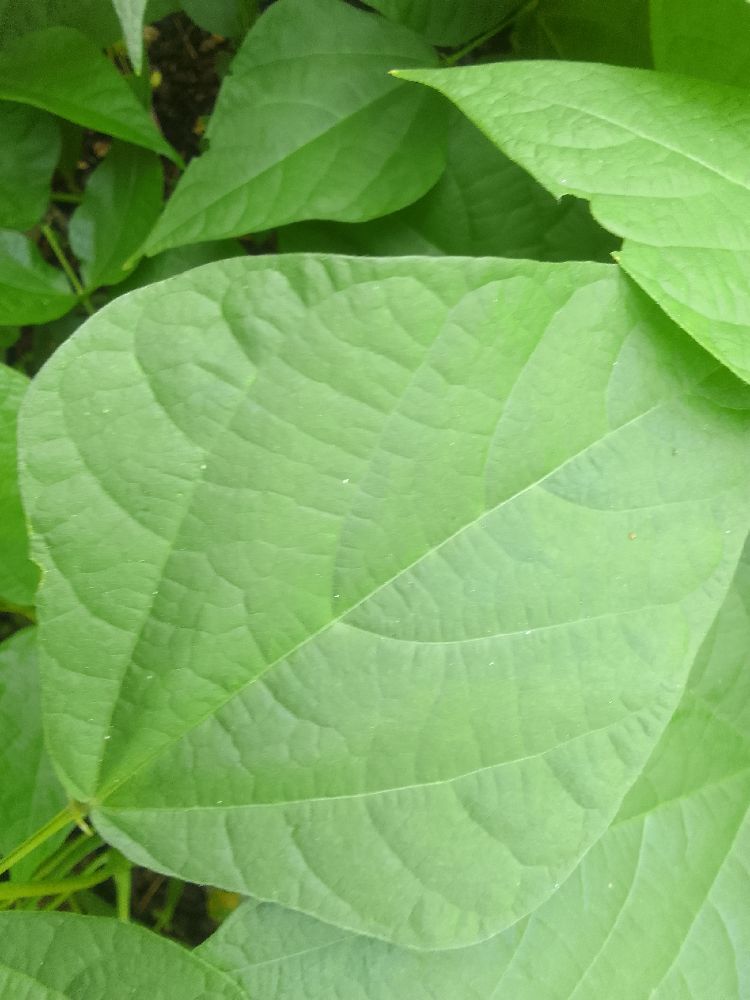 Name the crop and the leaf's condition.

common bean, healthy
